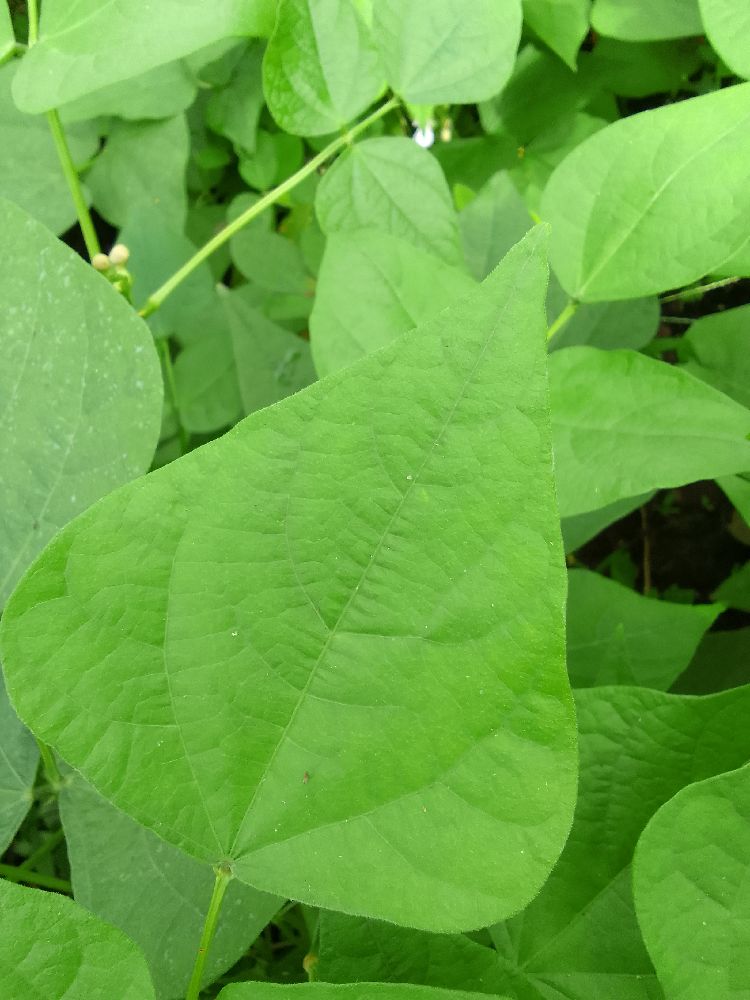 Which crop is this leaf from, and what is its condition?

common bean, healthy
